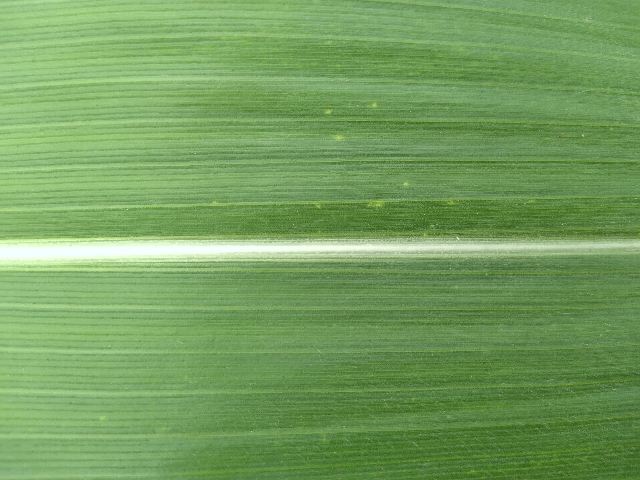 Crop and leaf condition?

maize, healthy
